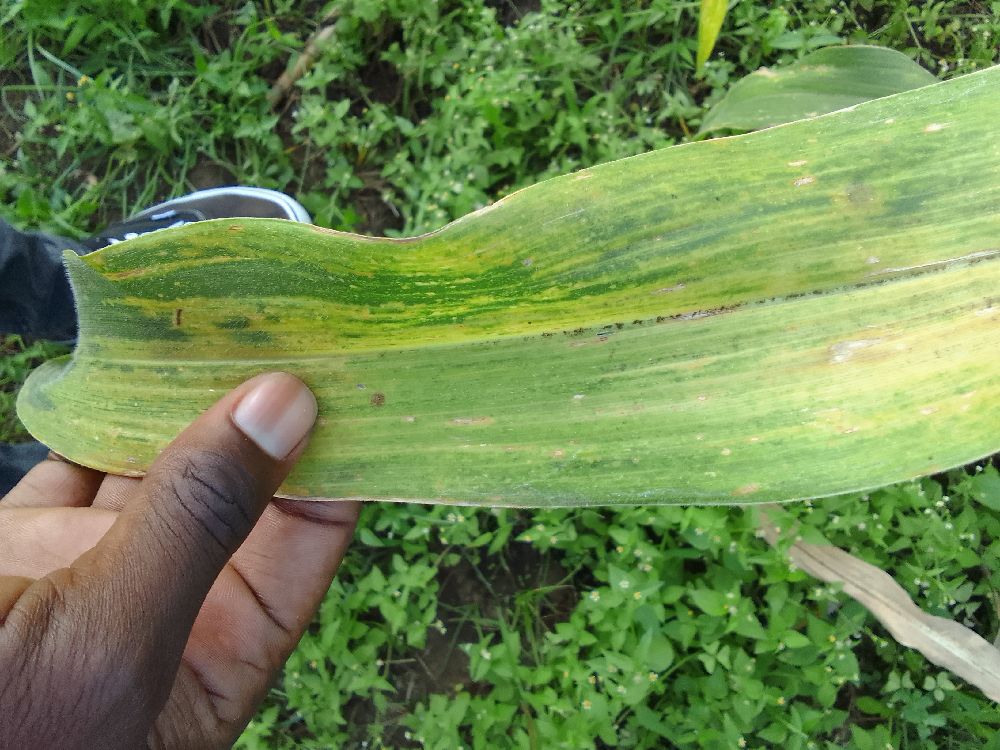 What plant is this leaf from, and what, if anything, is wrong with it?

maize, maize lethal necrosis
